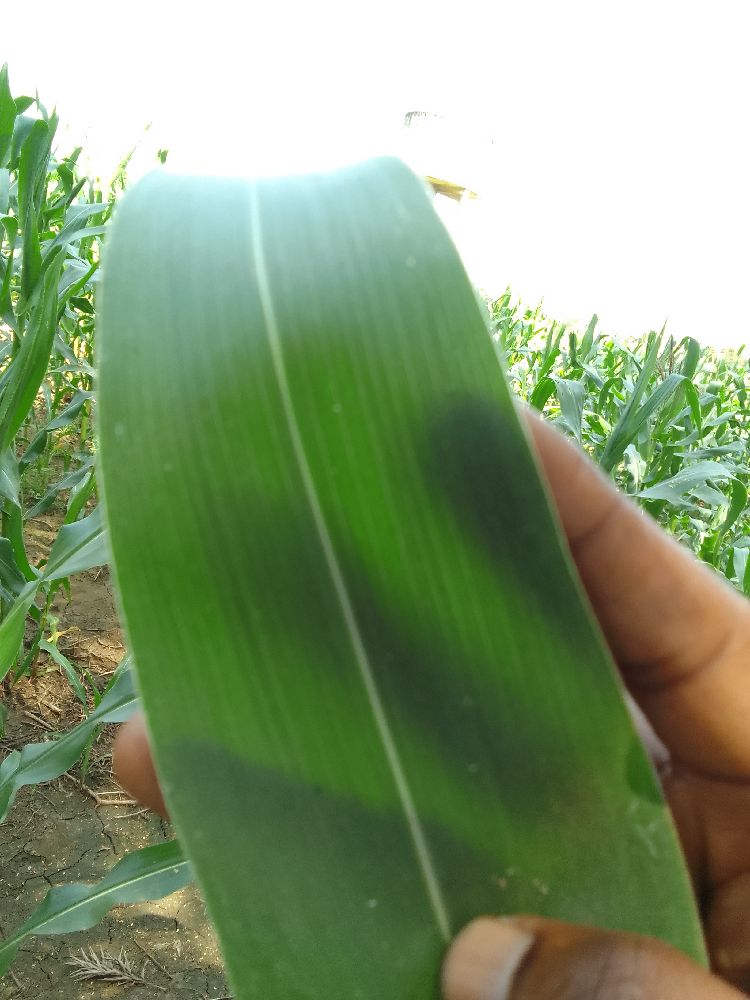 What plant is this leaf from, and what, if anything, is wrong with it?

maize, healthy
